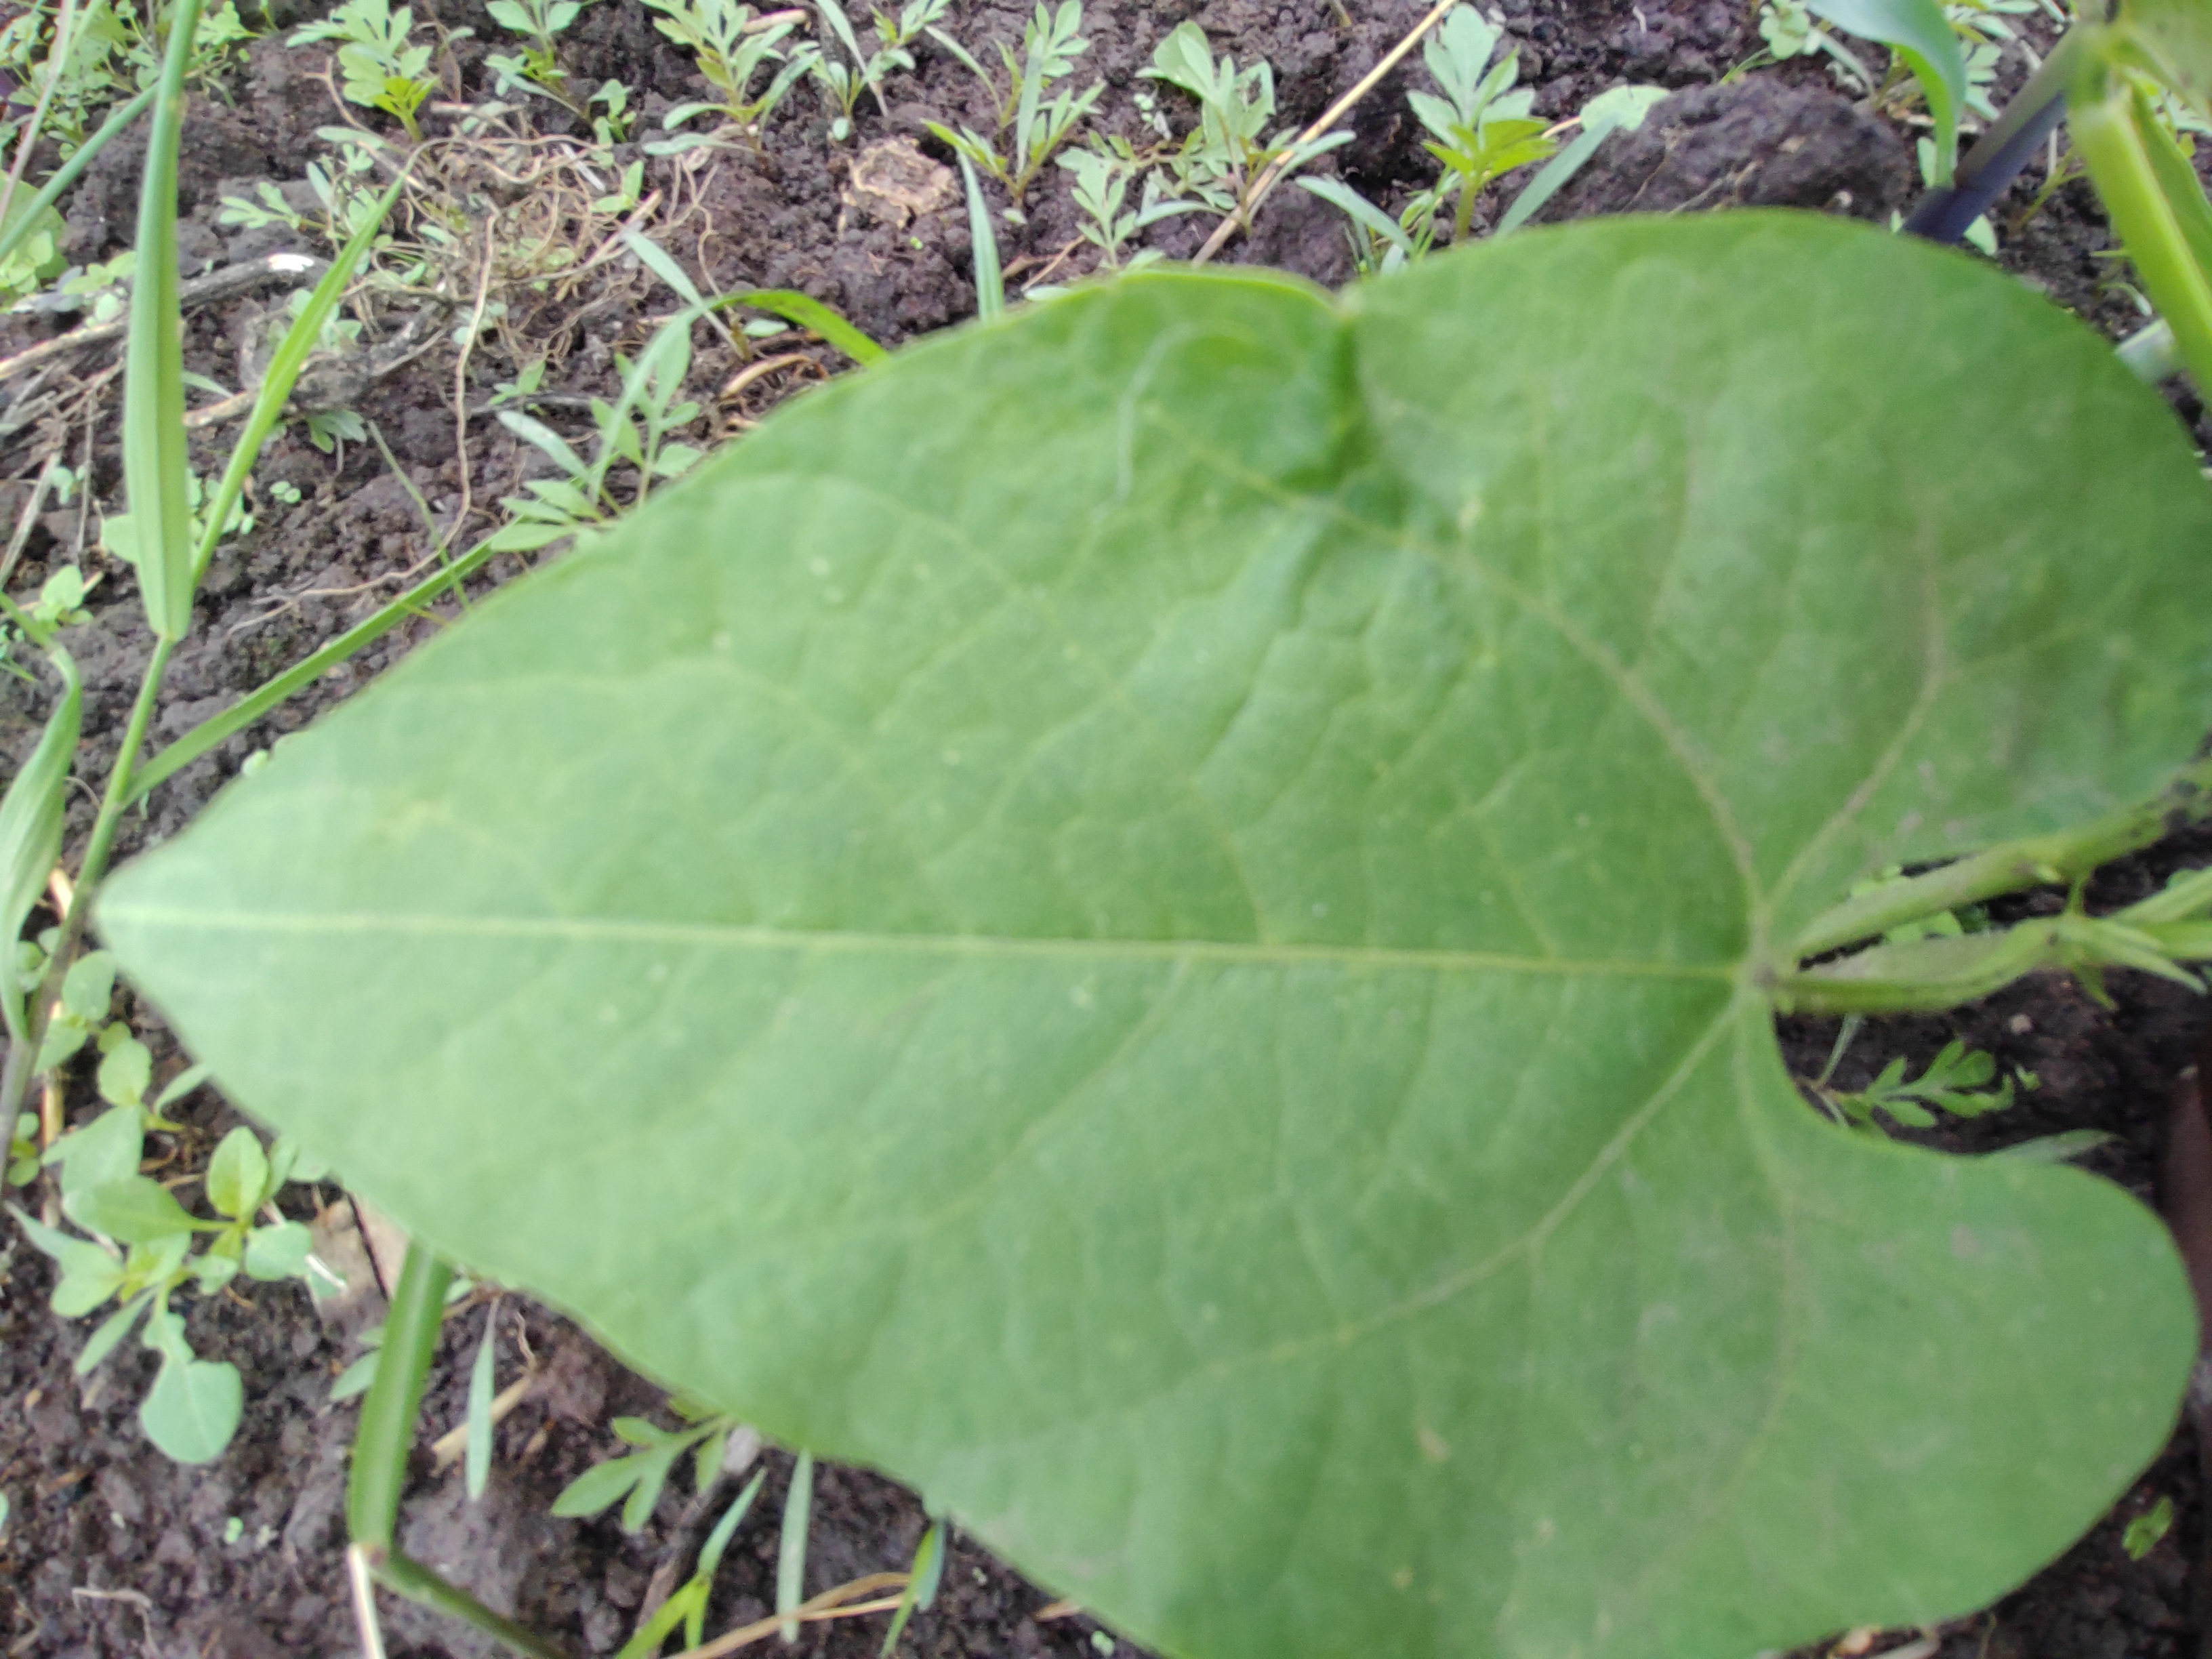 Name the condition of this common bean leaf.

healthy
